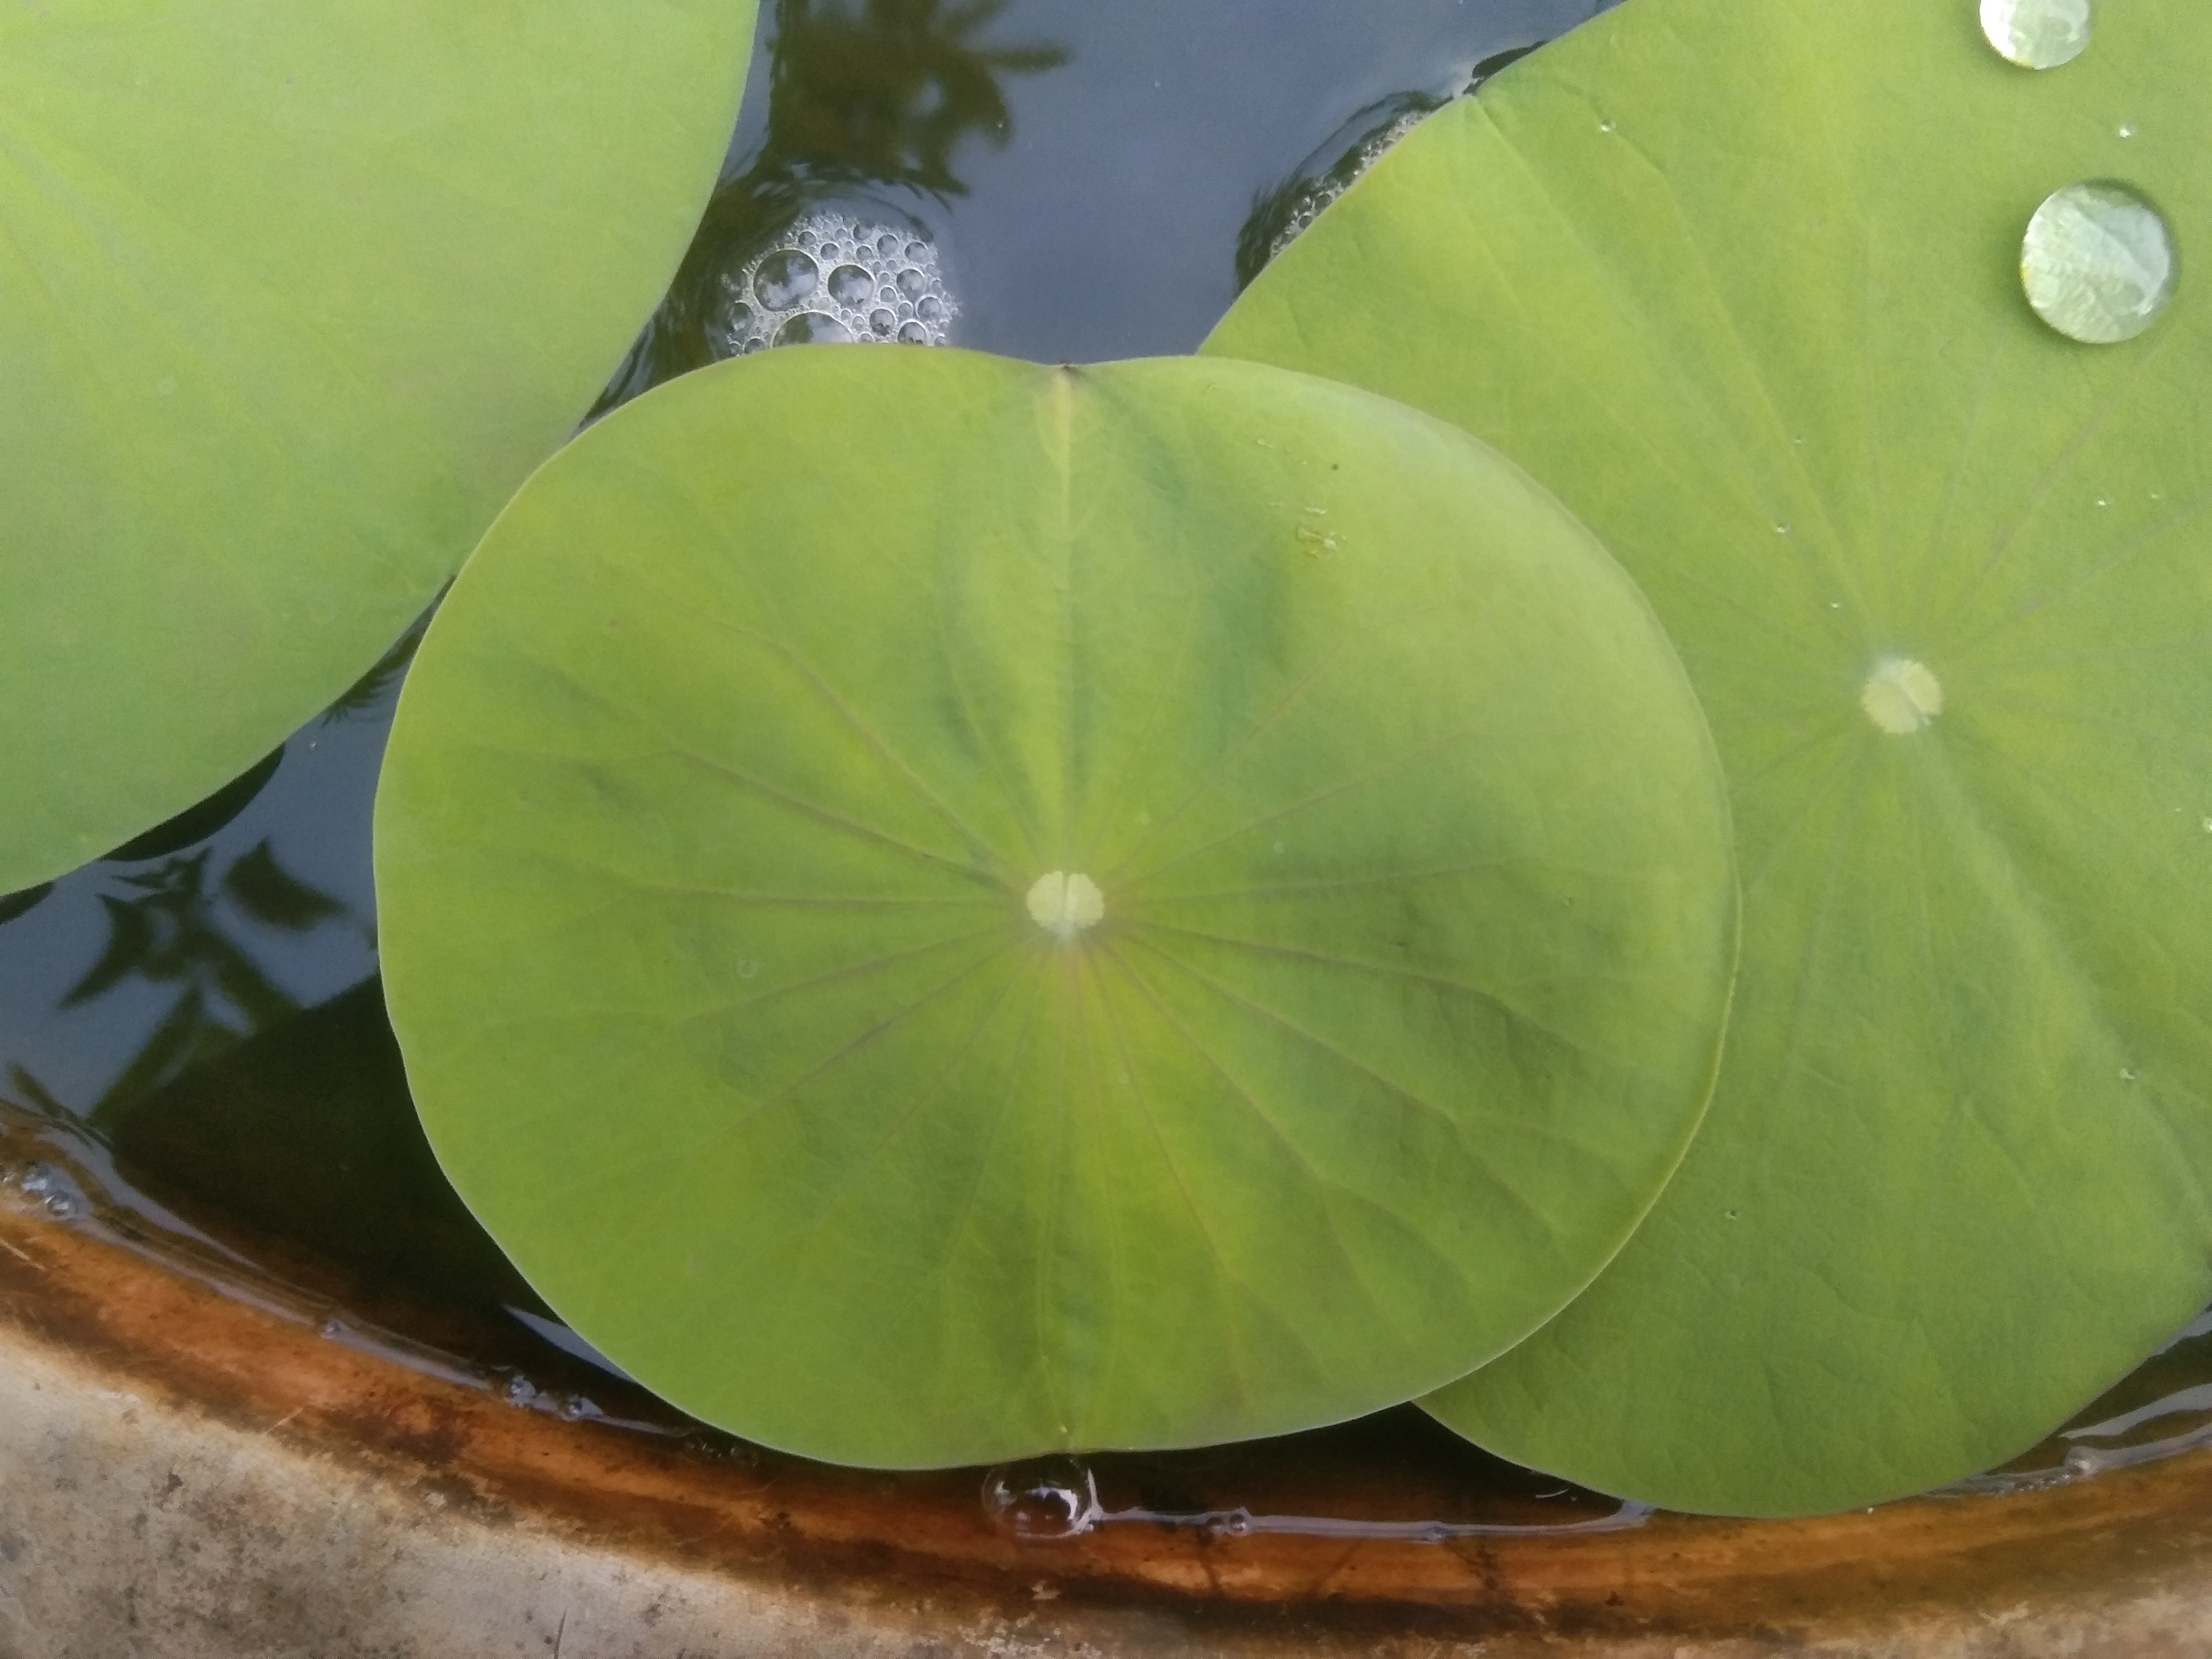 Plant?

lotus
